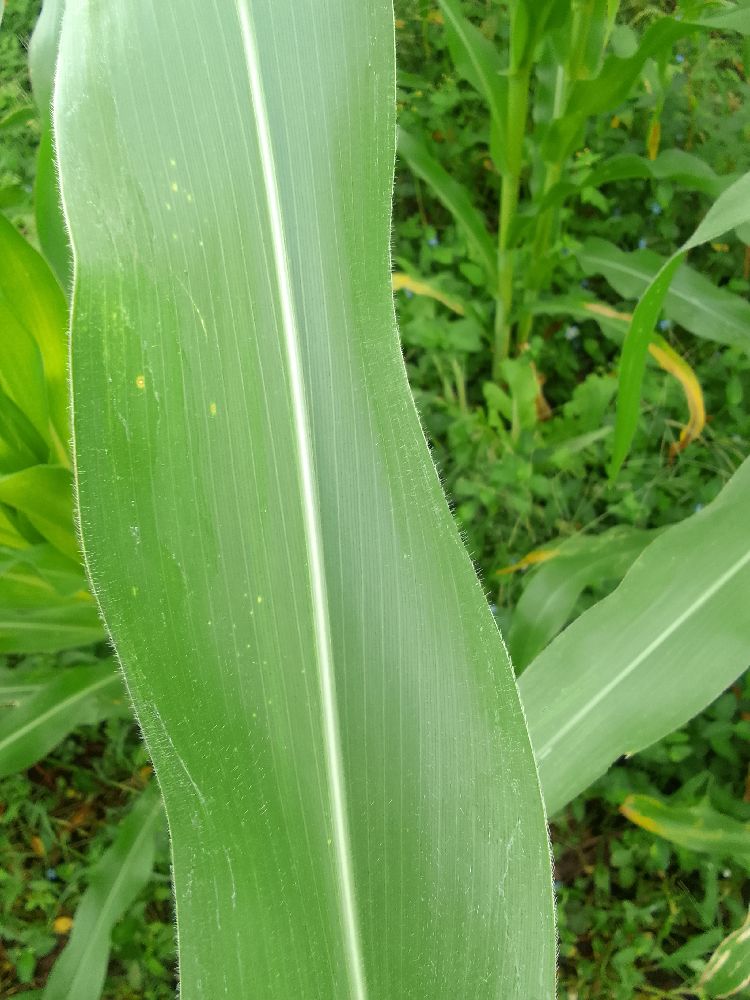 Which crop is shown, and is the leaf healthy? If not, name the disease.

maize, healthy
